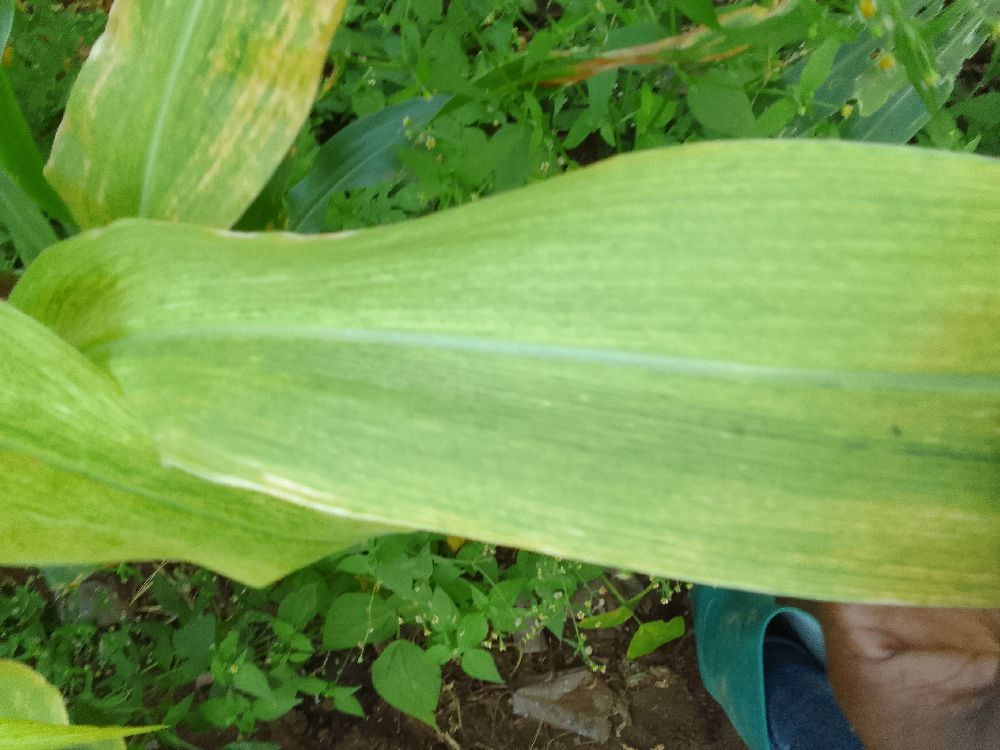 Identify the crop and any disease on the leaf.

maize, maize lethal necrosis
